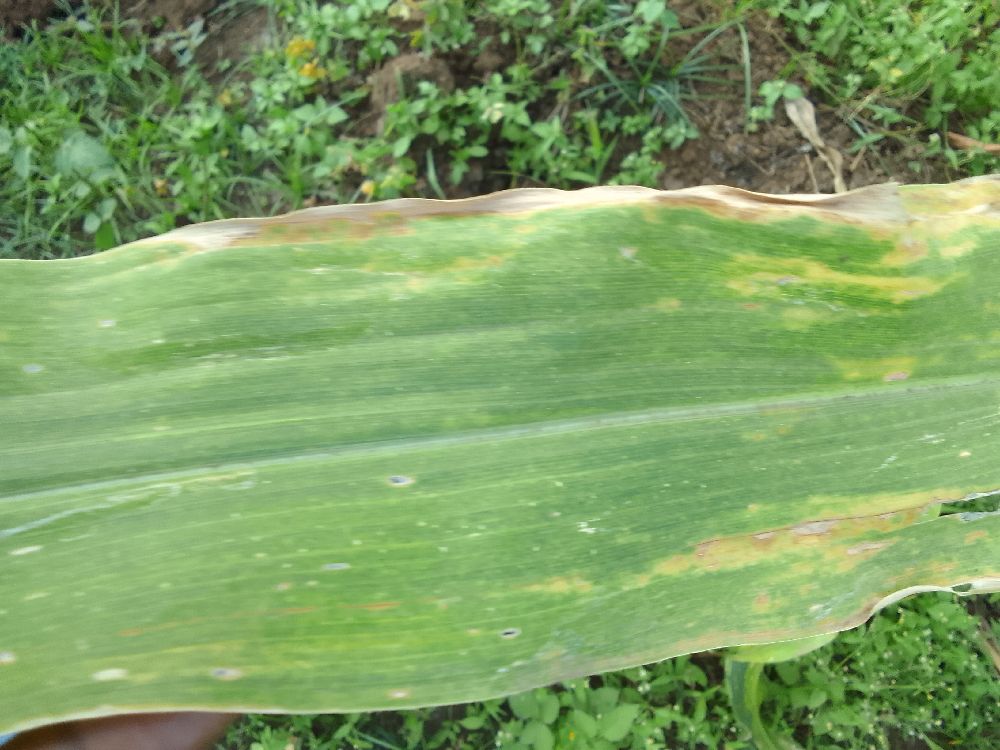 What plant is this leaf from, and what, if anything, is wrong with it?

maize, maize lethal necrosis
